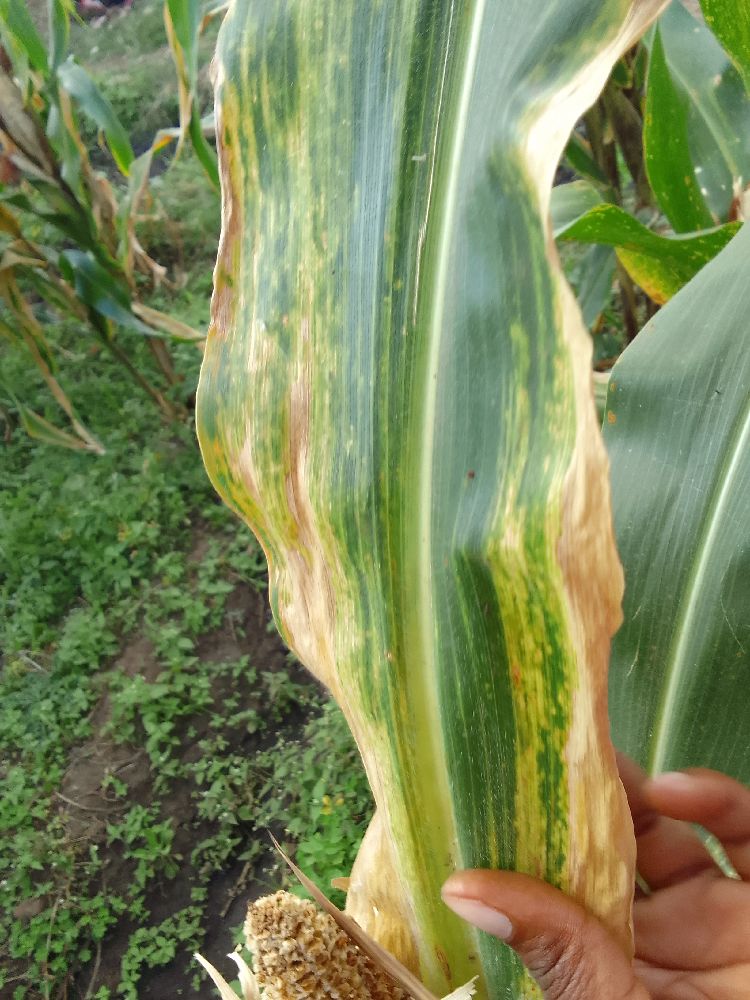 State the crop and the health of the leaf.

maize, maize lethal necrosis
